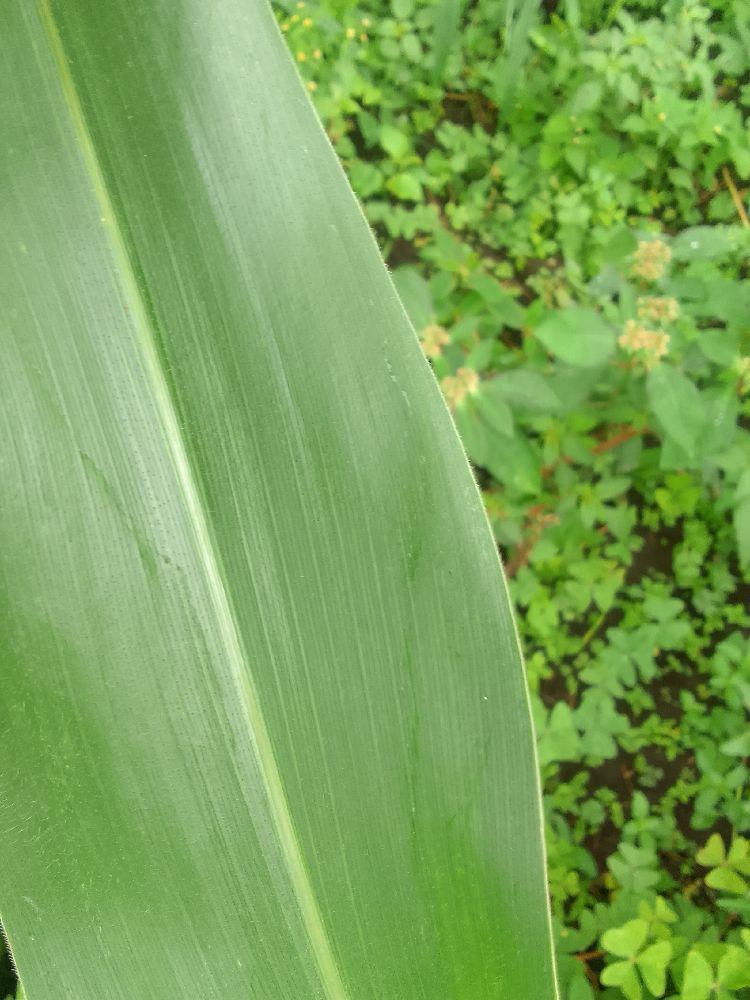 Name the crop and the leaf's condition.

maize, healthy
